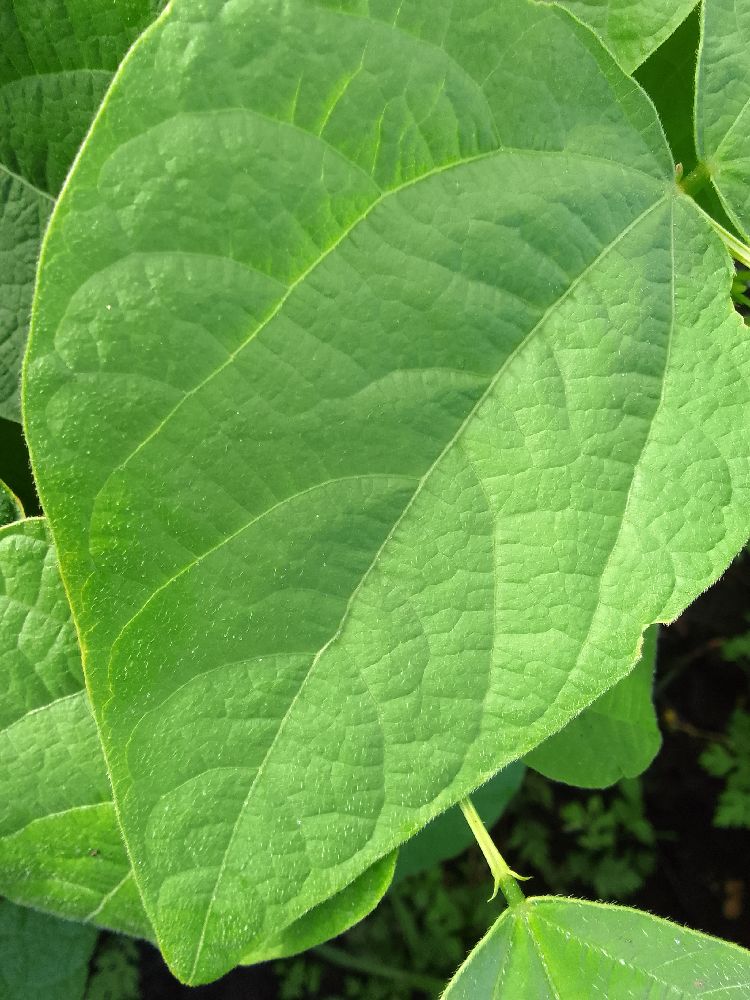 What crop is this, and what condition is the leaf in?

common bean, healthy
